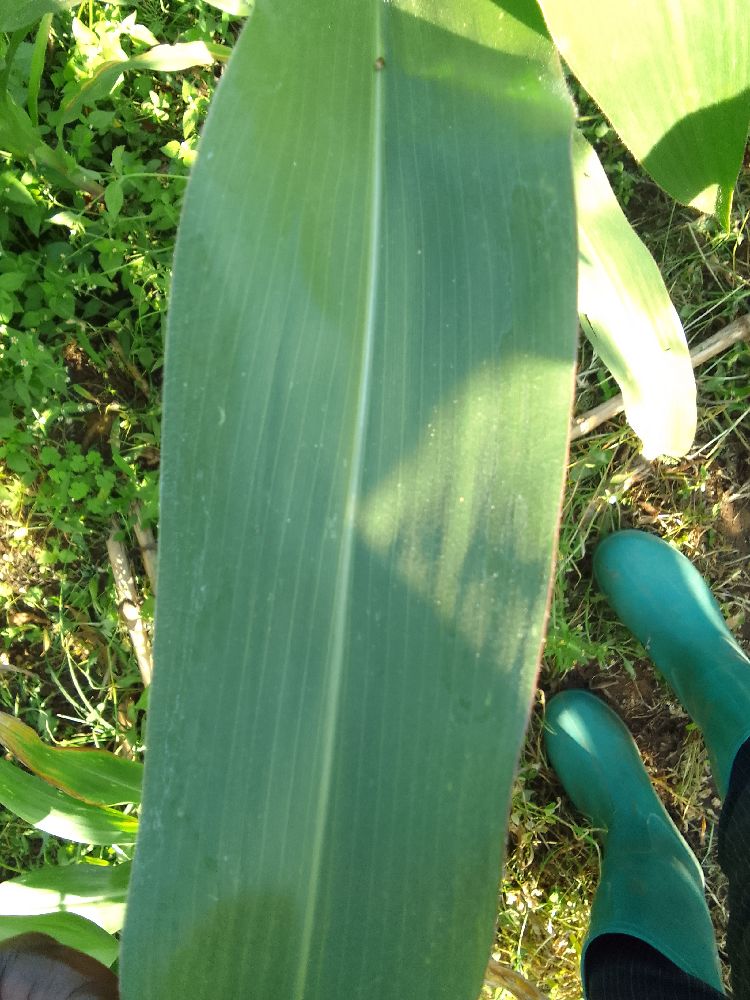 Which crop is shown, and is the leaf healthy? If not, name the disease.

common bean, healthy
